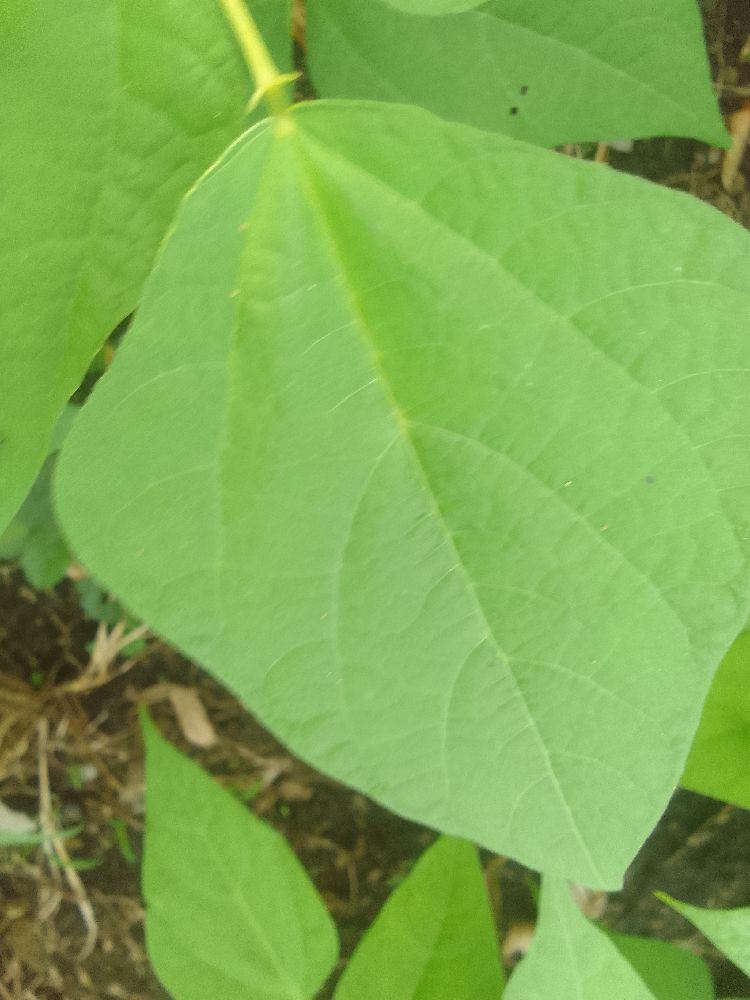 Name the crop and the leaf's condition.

common bean, healthy
